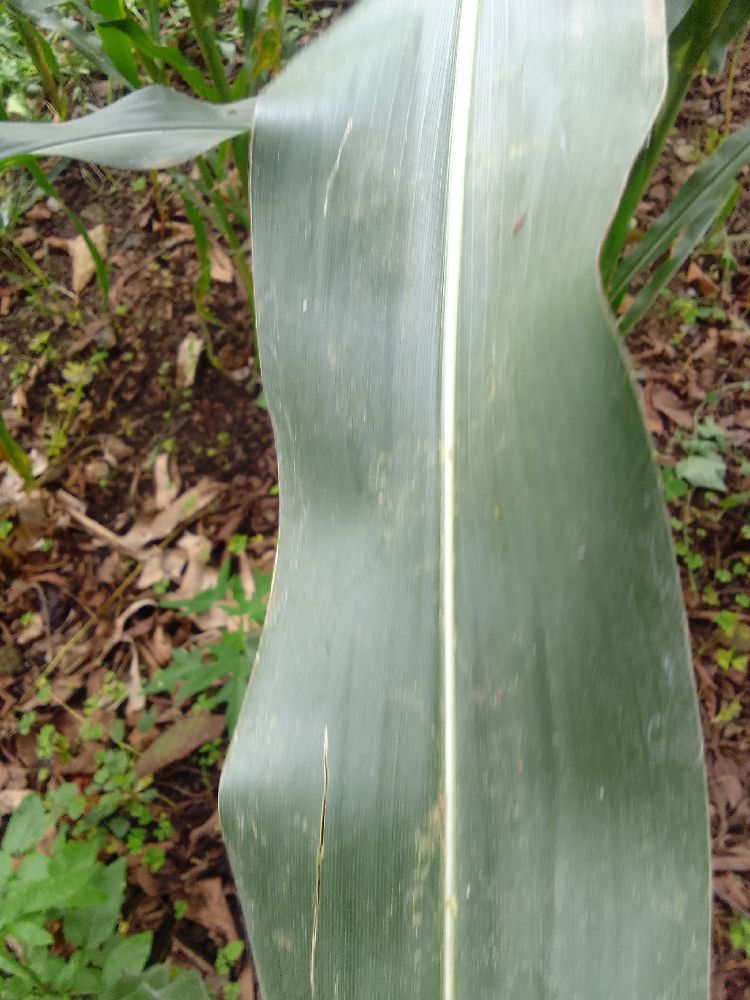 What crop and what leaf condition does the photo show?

maize, healthy
